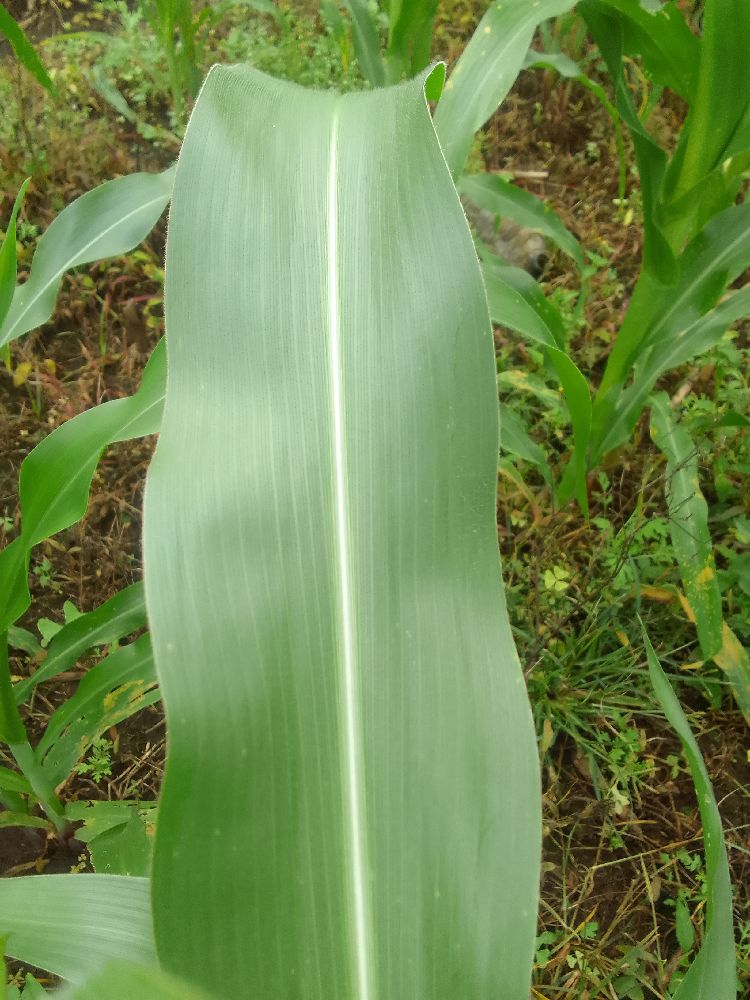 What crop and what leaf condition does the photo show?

maize, healthy
